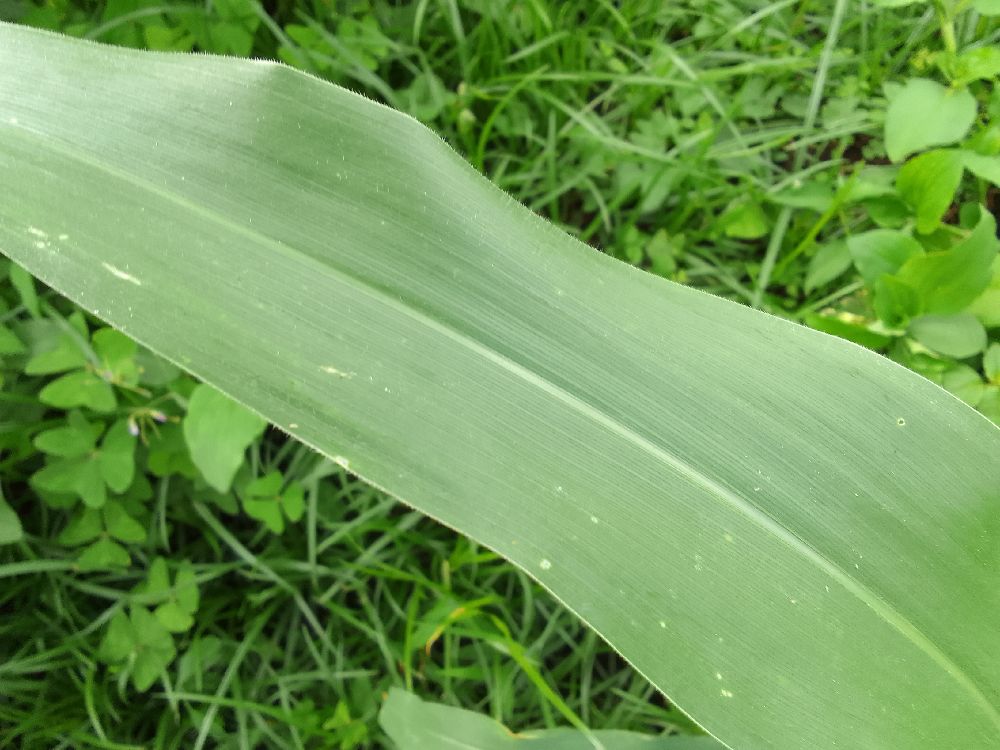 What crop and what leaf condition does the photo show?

maize, healthy
